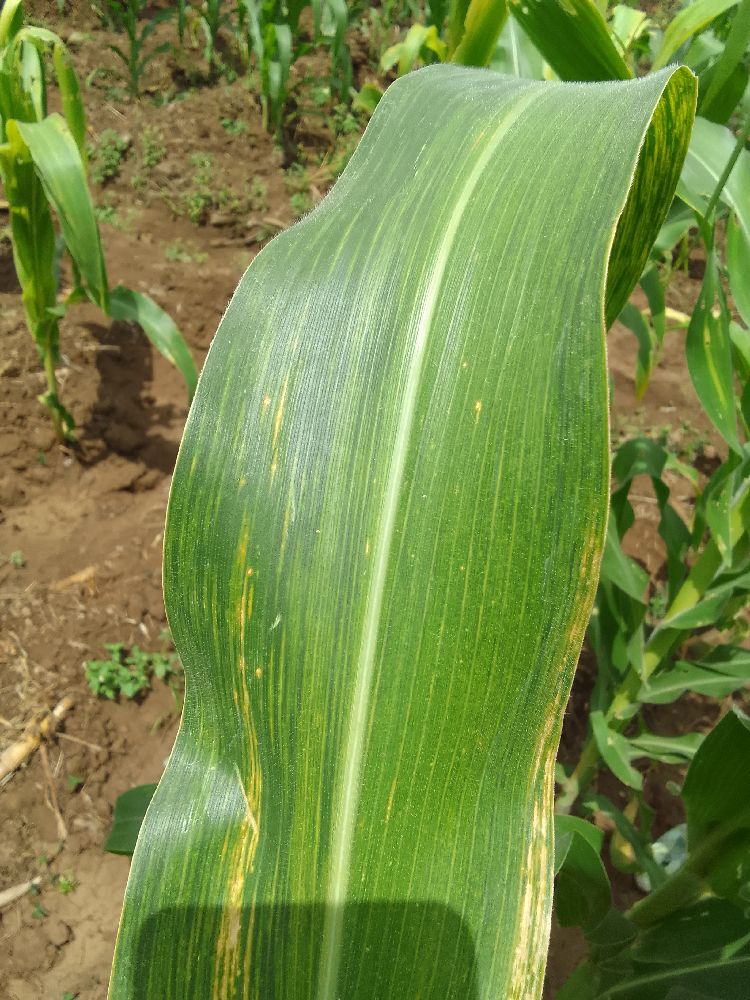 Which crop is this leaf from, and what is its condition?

maize, maize lethal necrosis
